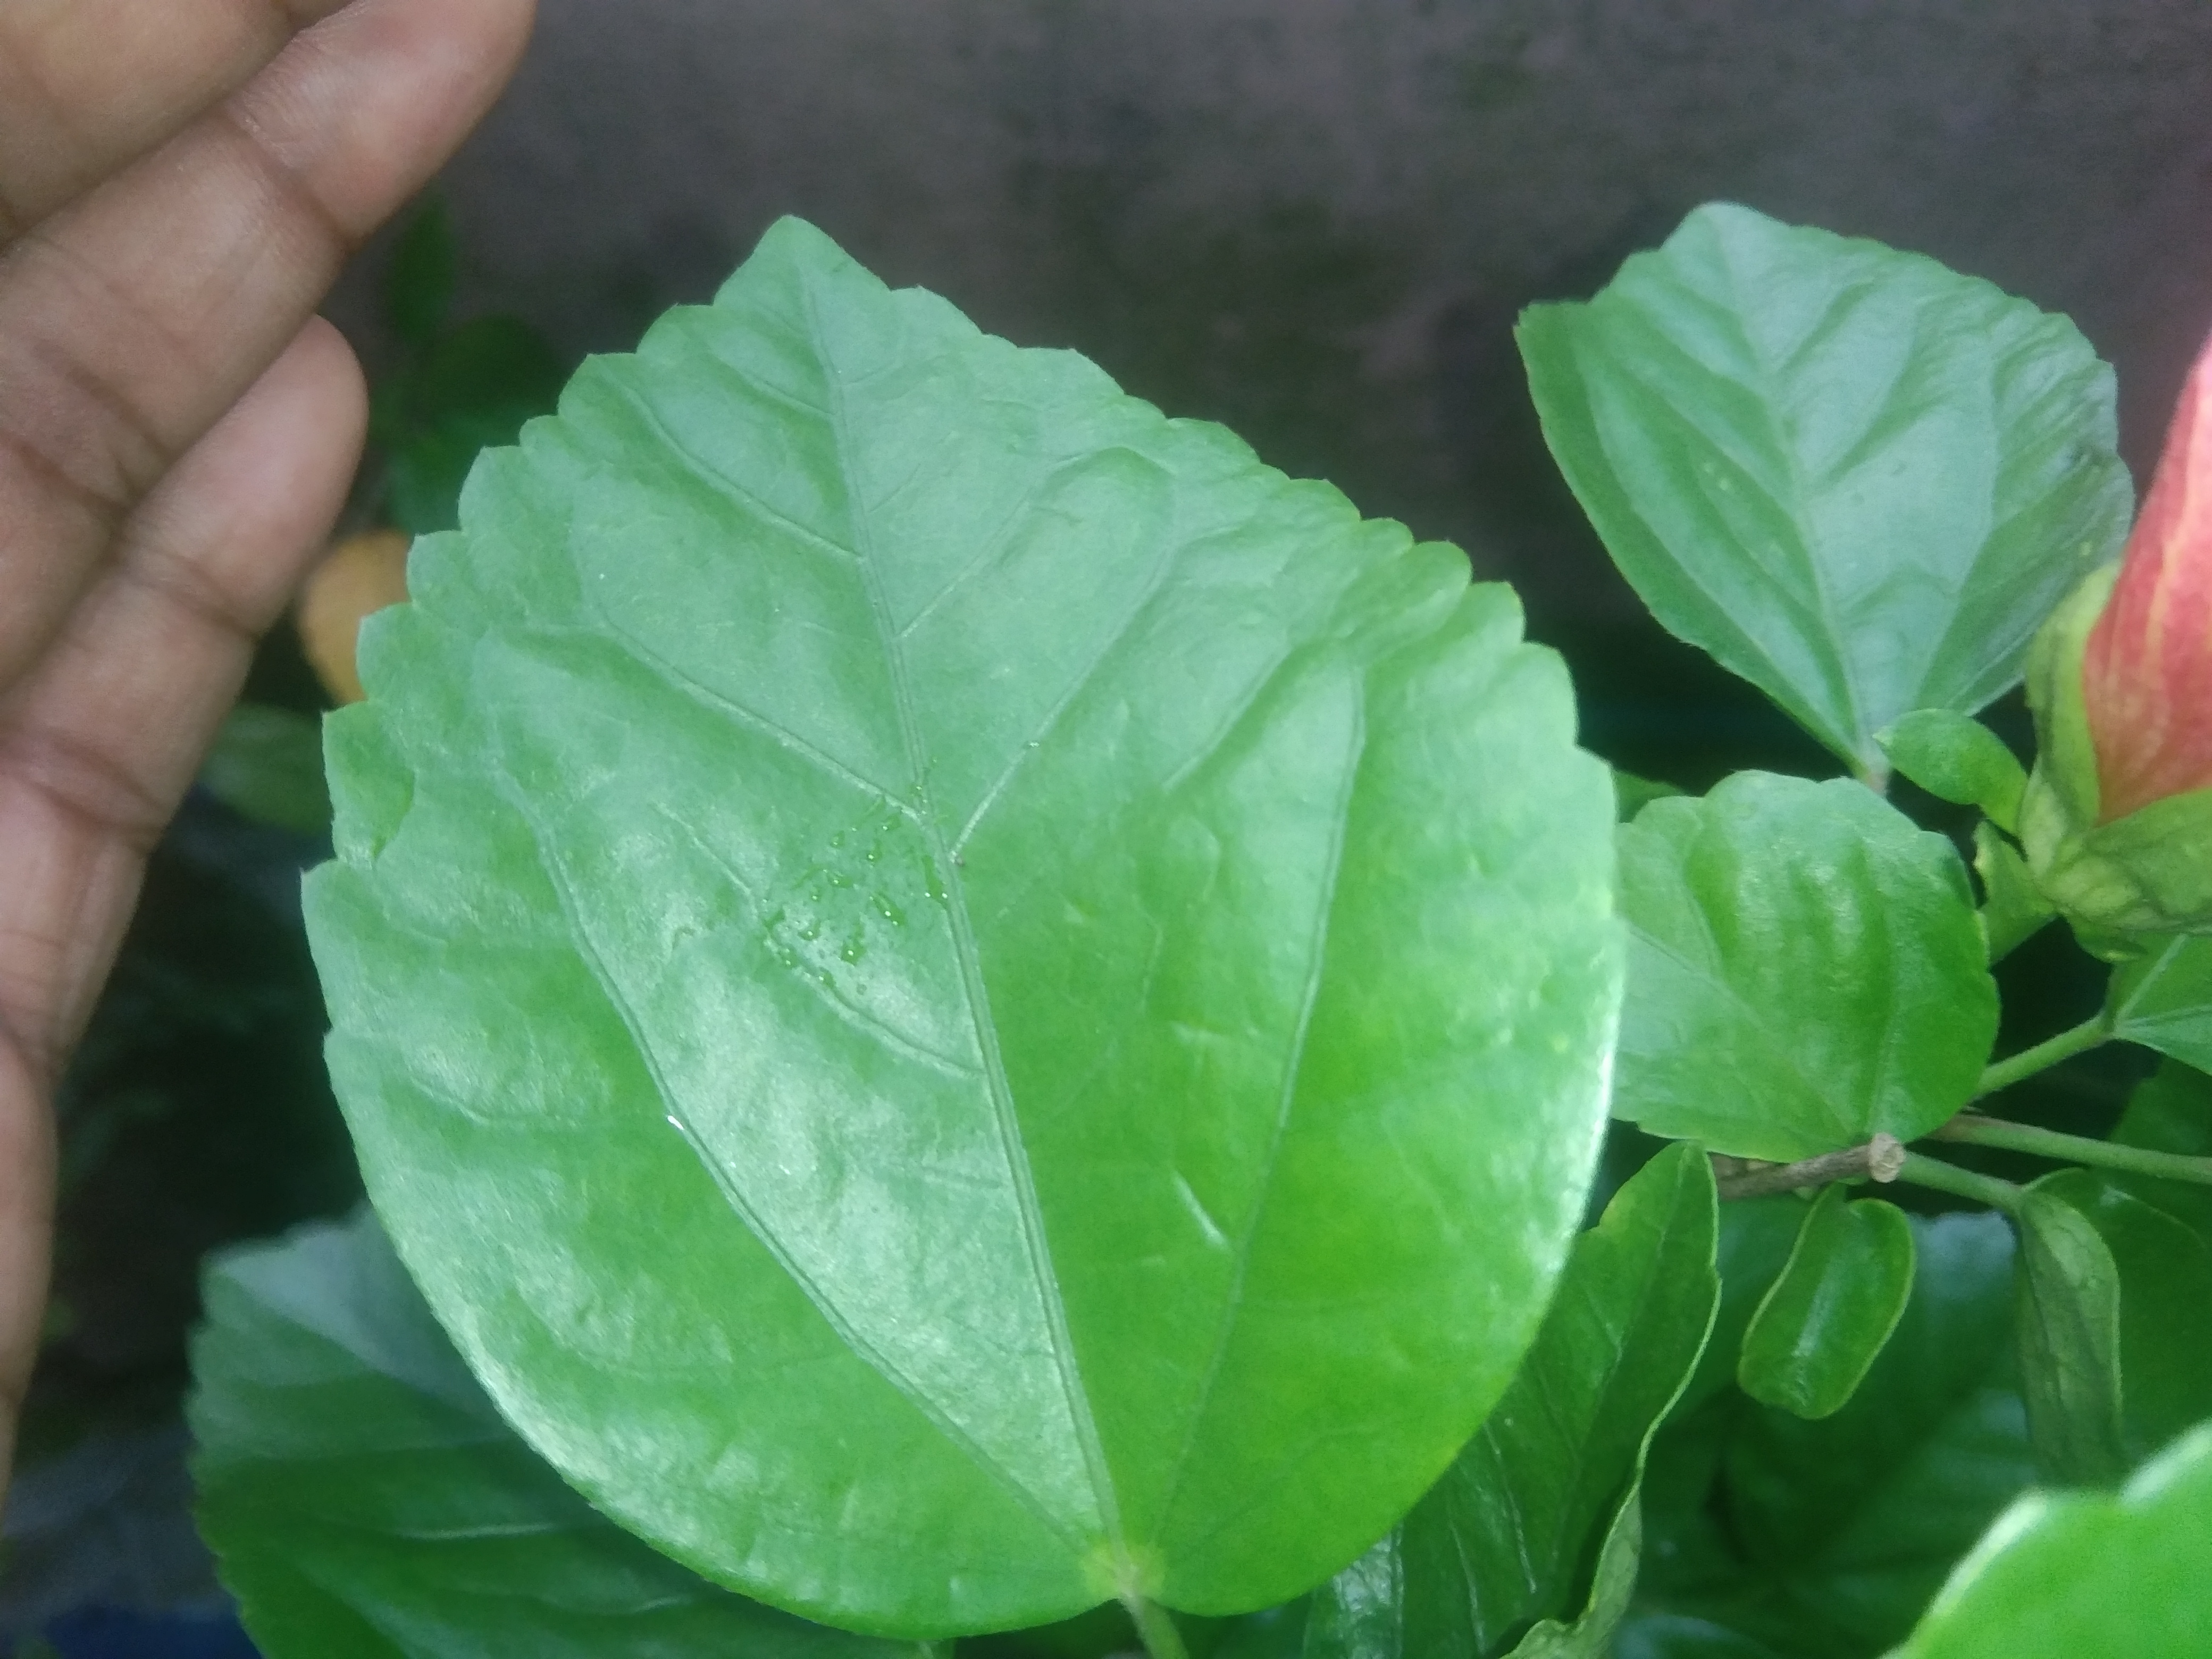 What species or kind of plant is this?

hibiscus
